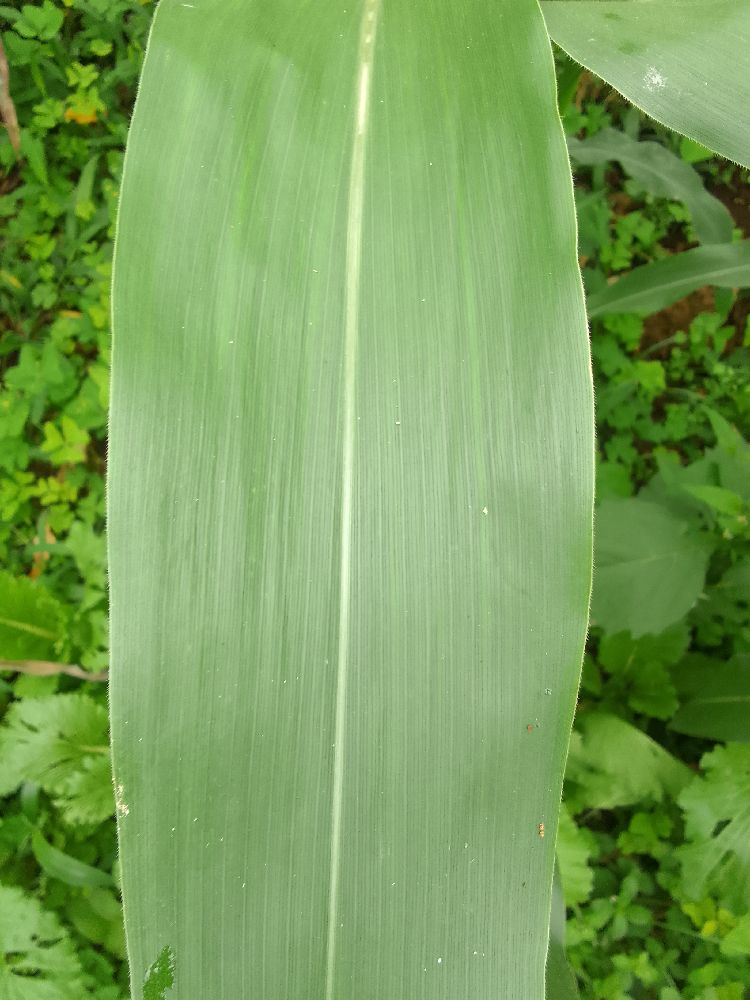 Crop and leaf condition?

maize, healthy
